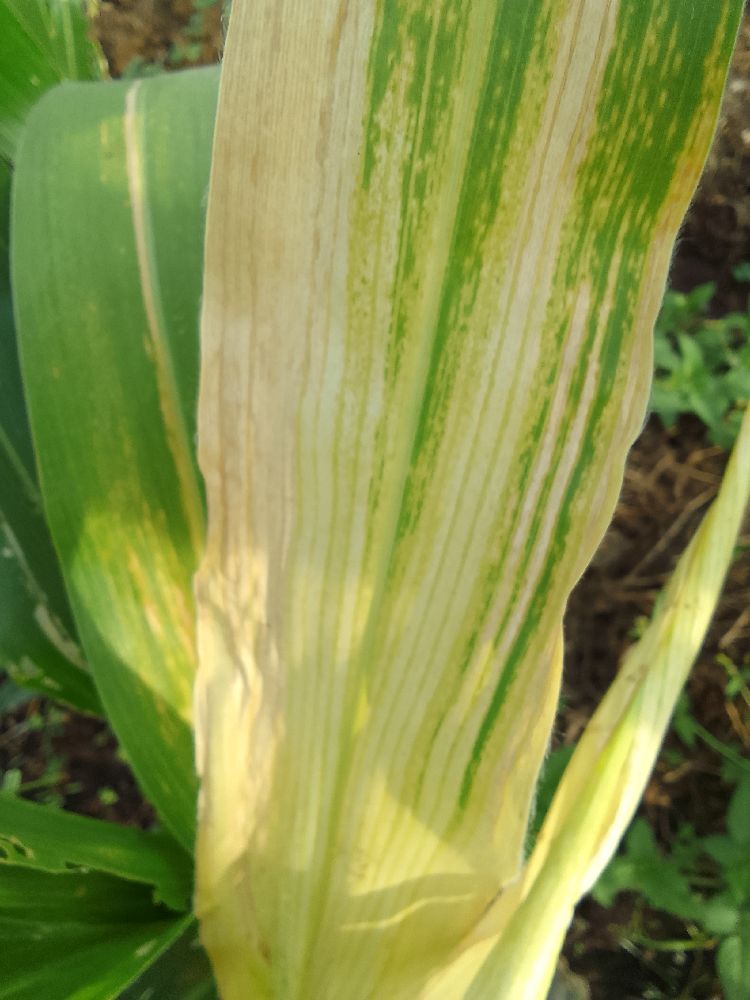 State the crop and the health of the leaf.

maize, maize lethal necrosis
